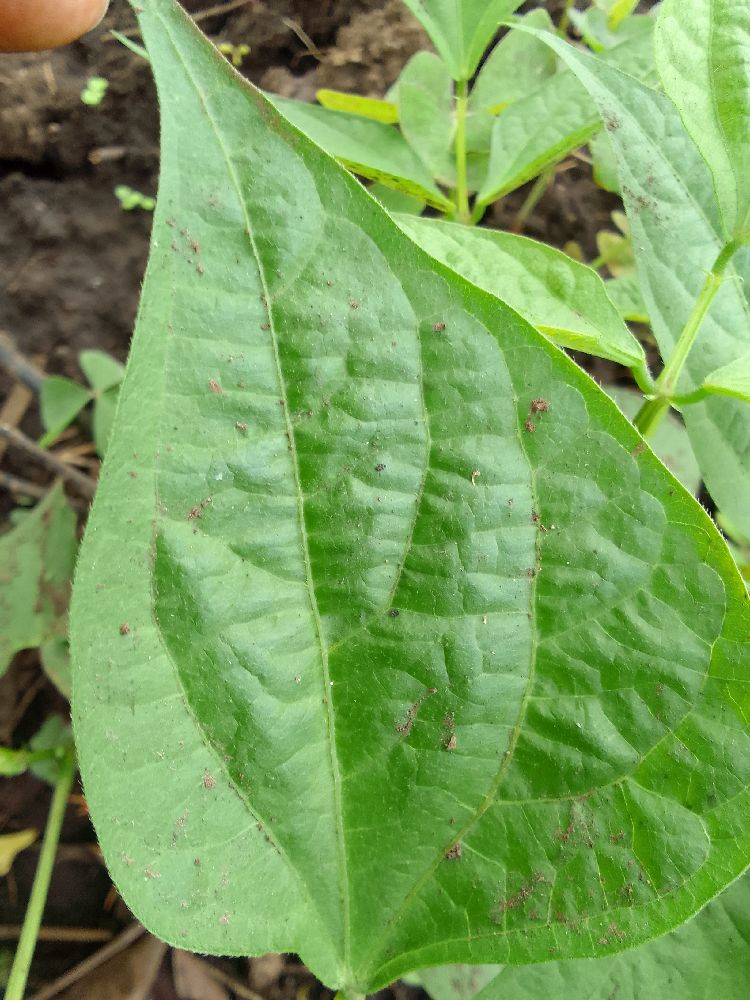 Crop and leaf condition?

common bean, healthy
